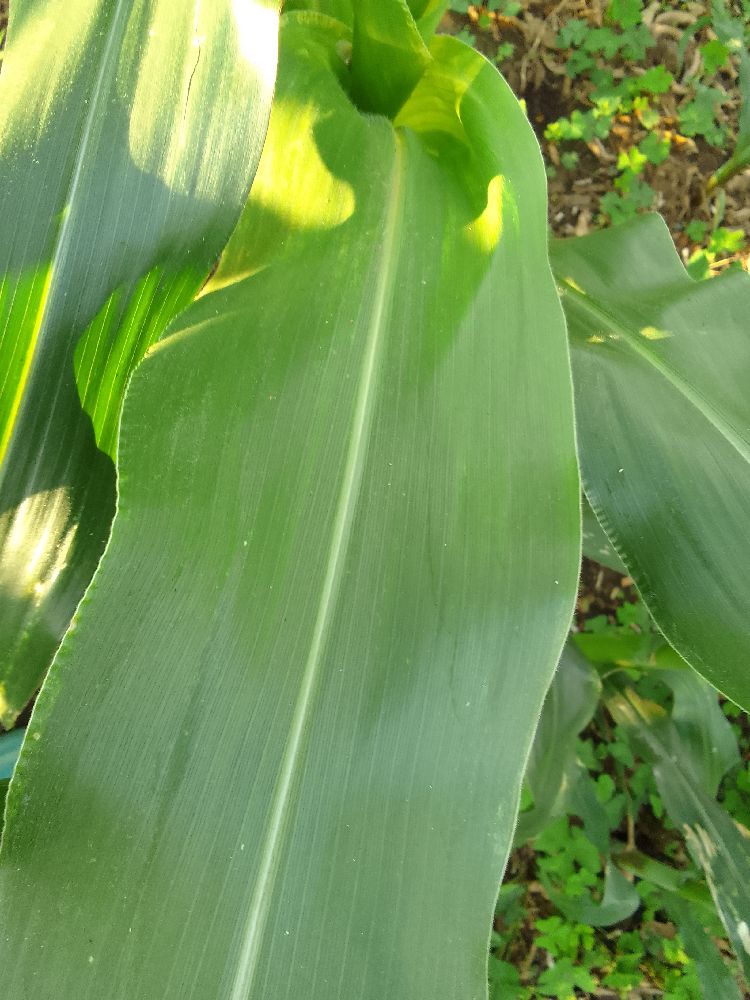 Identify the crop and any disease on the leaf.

maize, healthy
